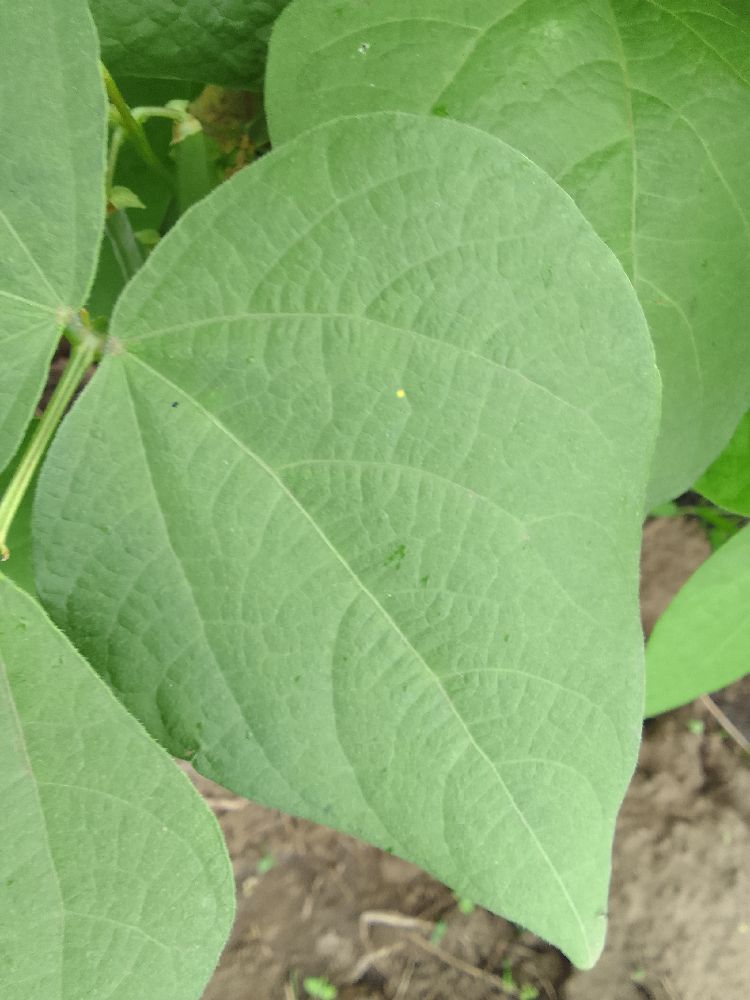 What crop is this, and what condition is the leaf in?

common bean, healthy
